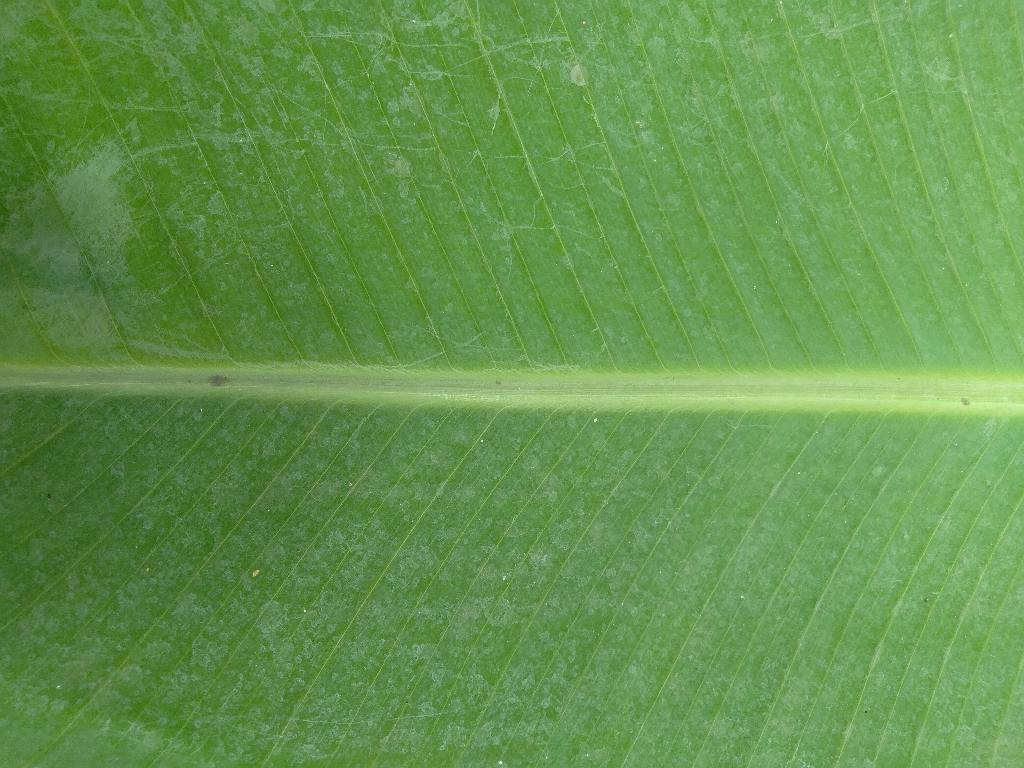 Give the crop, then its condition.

banana, healthy
